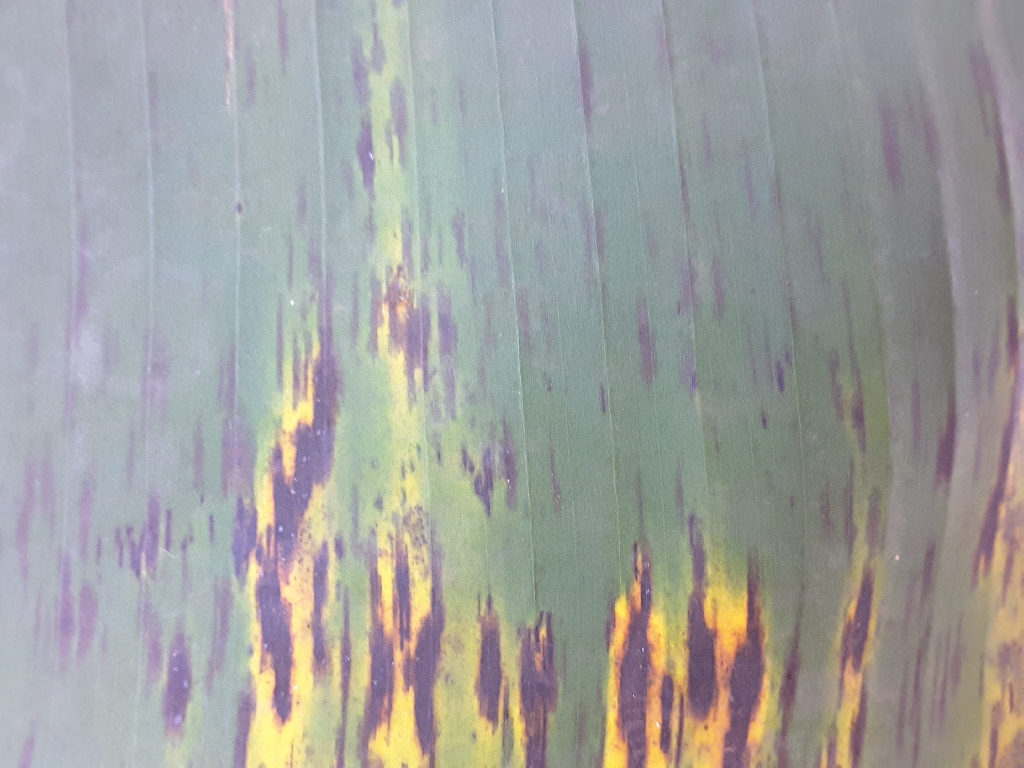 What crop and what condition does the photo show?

banana, black sigatoka
